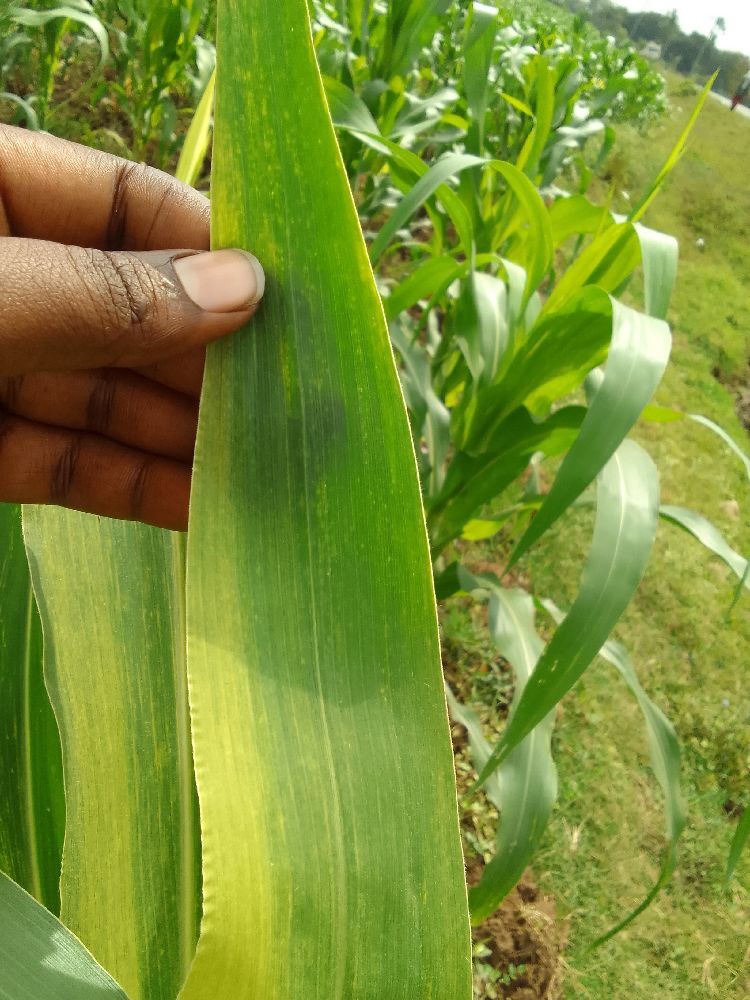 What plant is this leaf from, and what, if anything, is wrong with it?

maize, maize lethal necrosis
